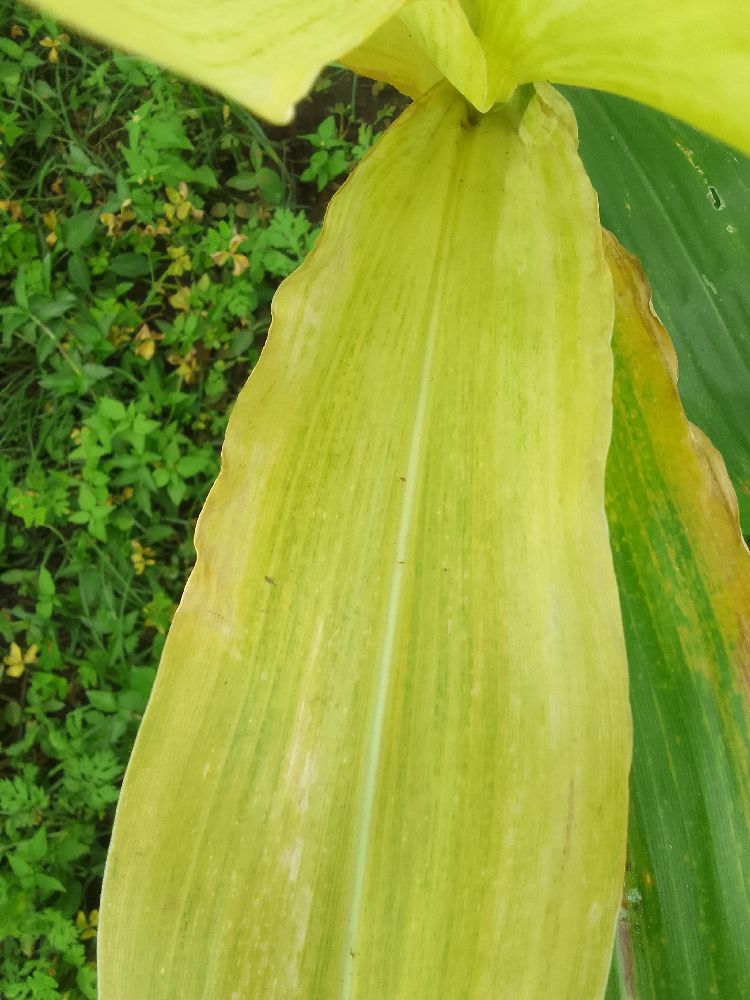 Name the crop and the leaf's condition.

maize, maize lethal necrosis
